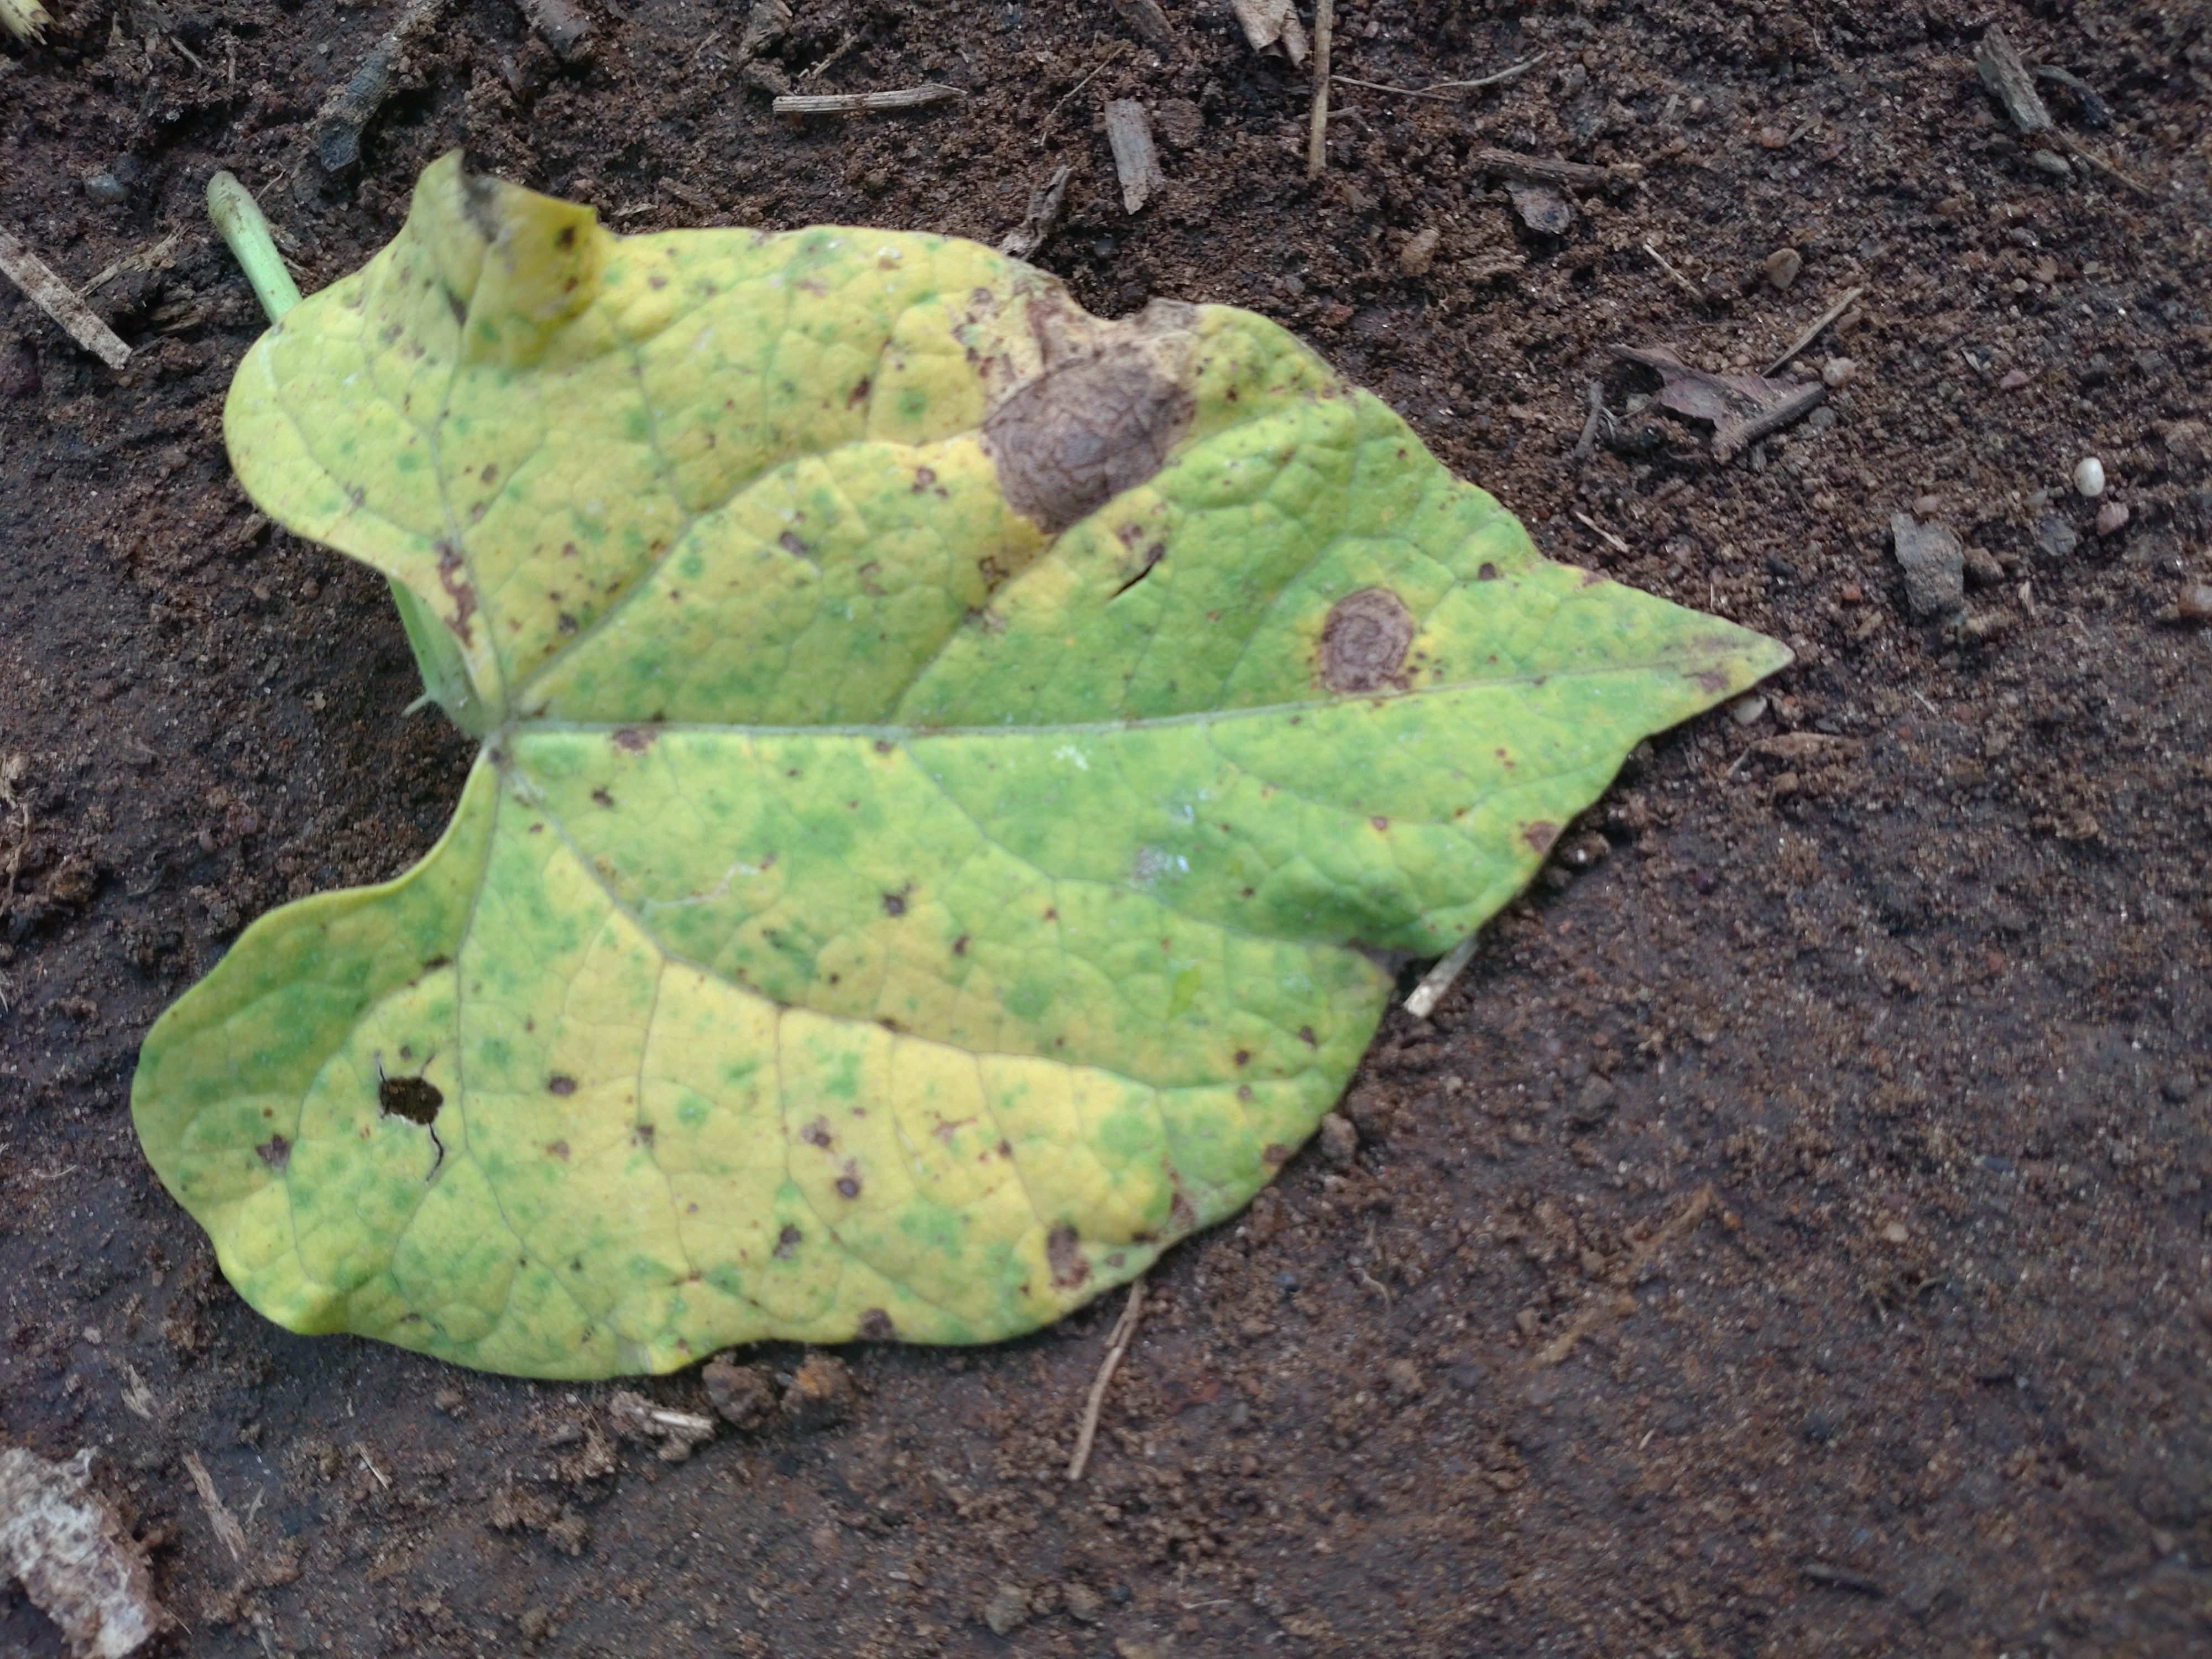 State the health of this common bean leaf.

anthracnose
